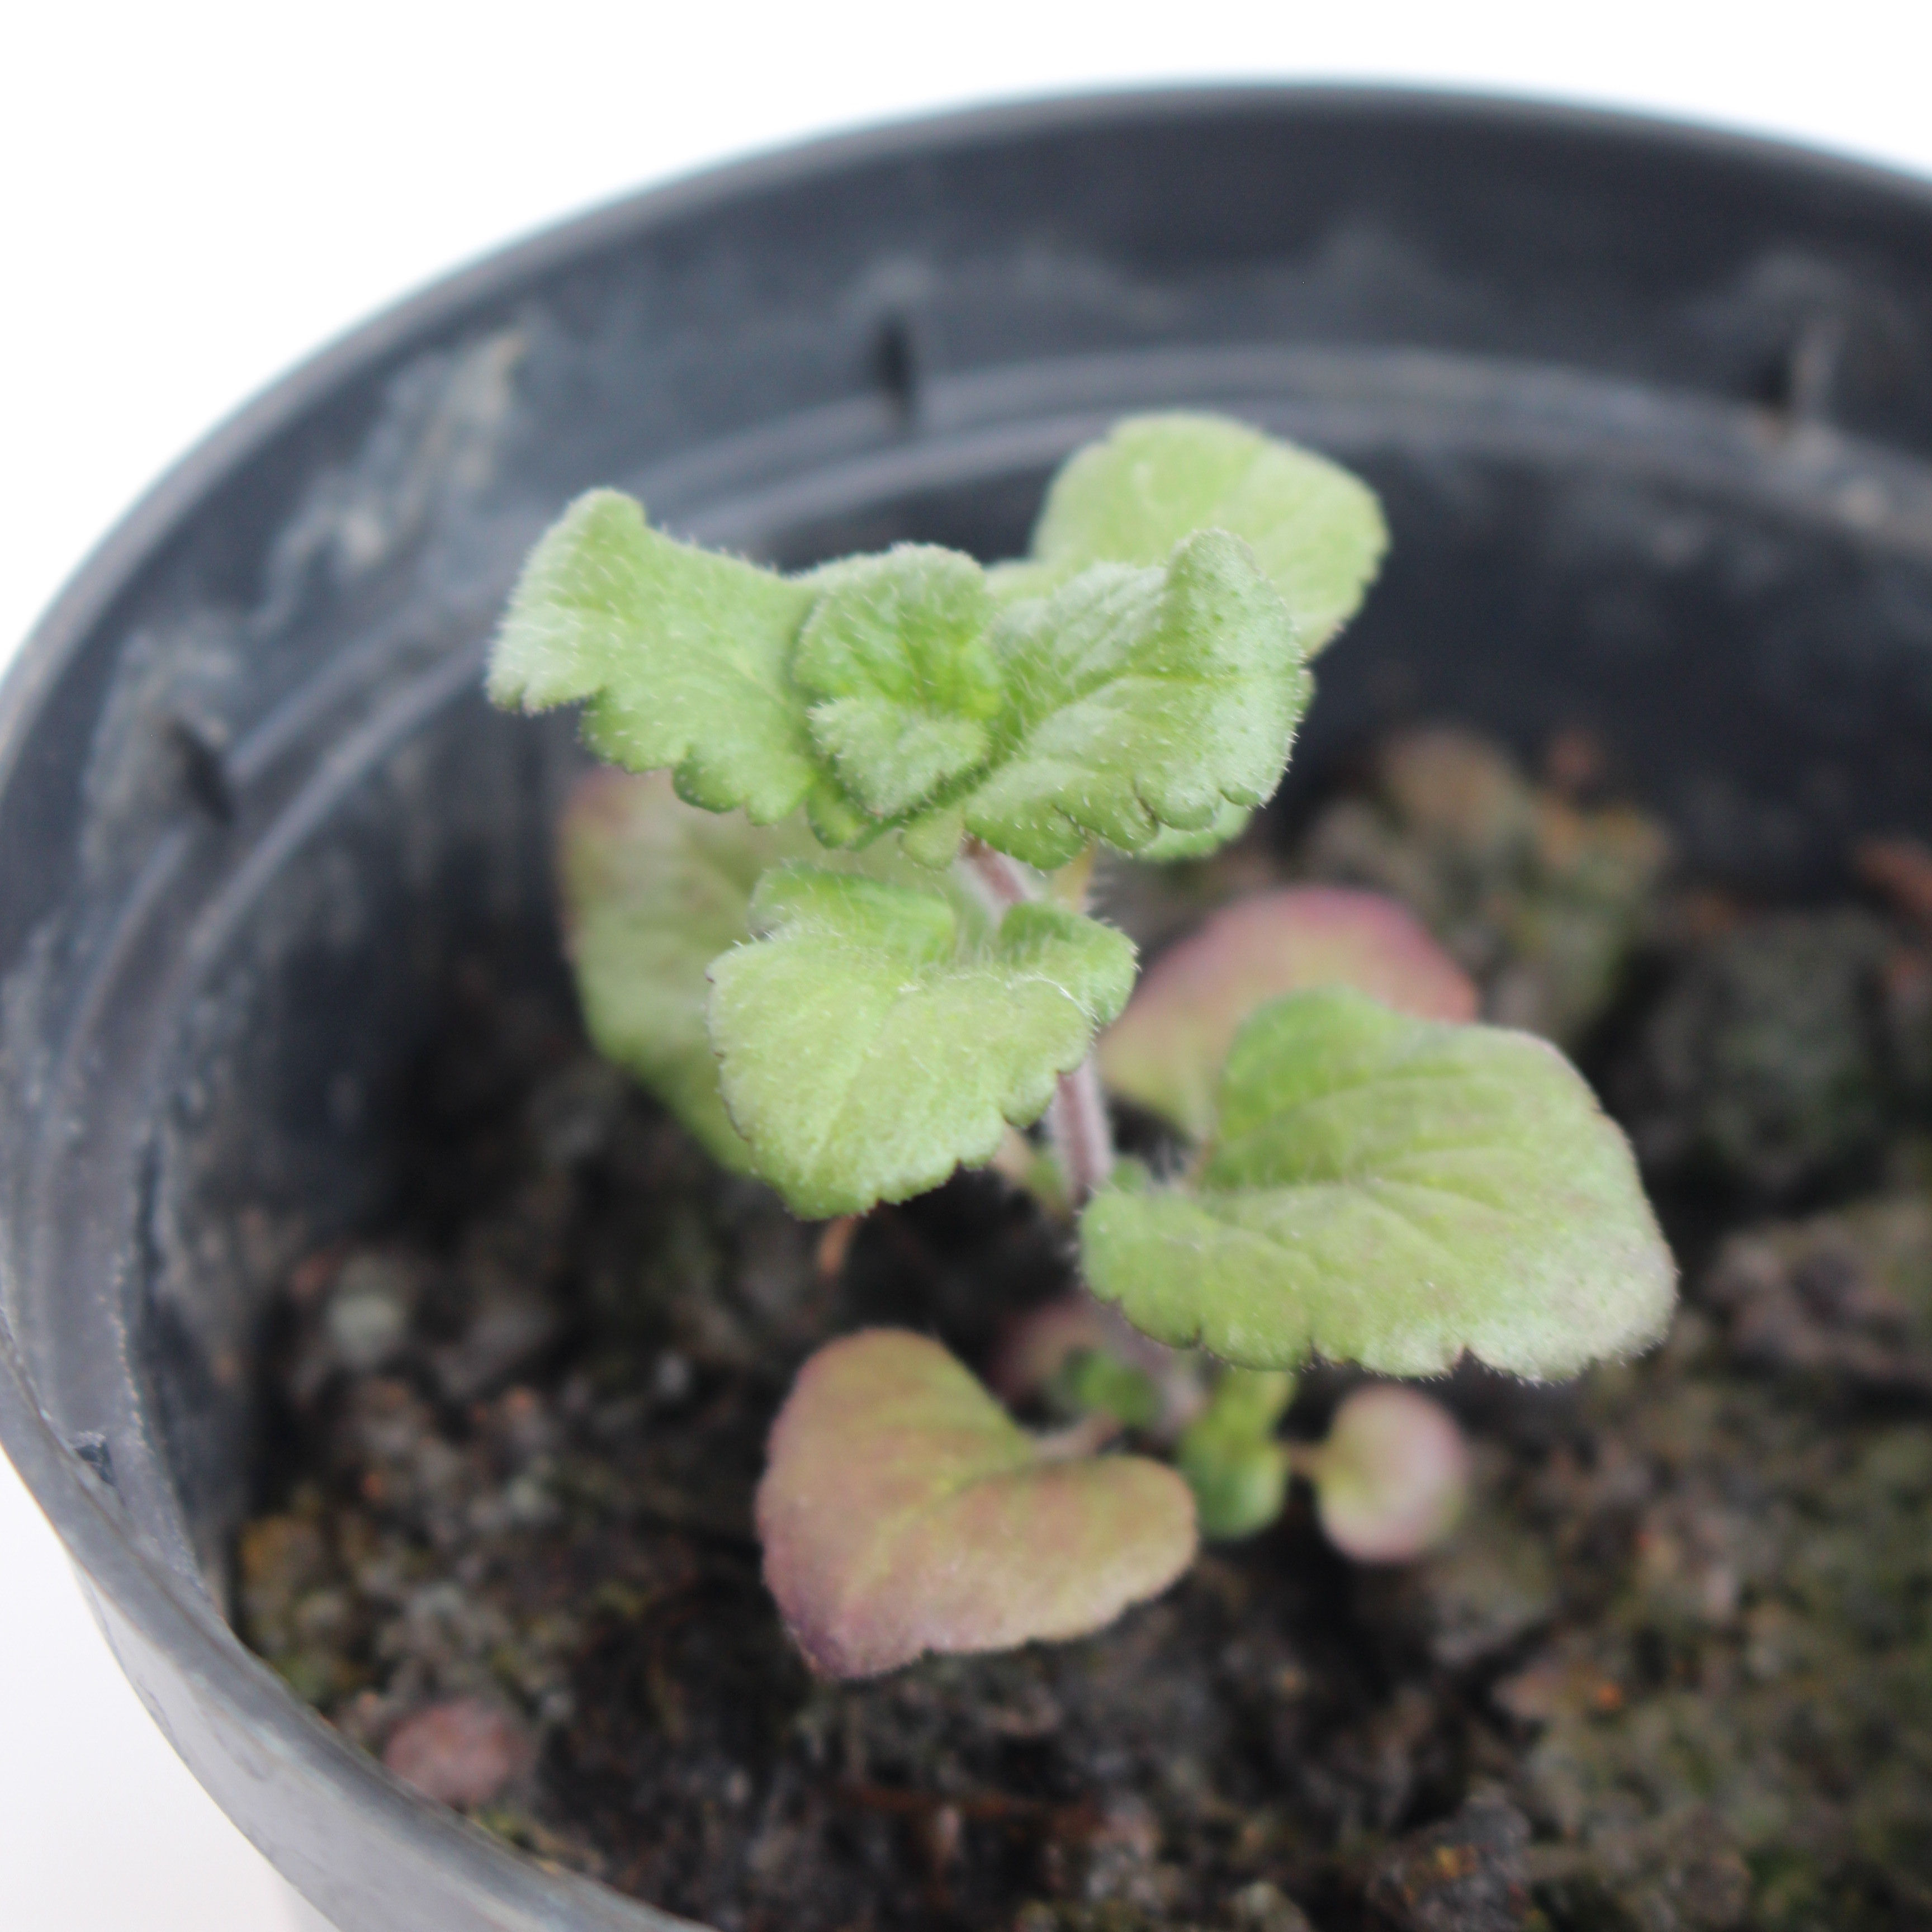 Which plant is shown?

Veronica persica
